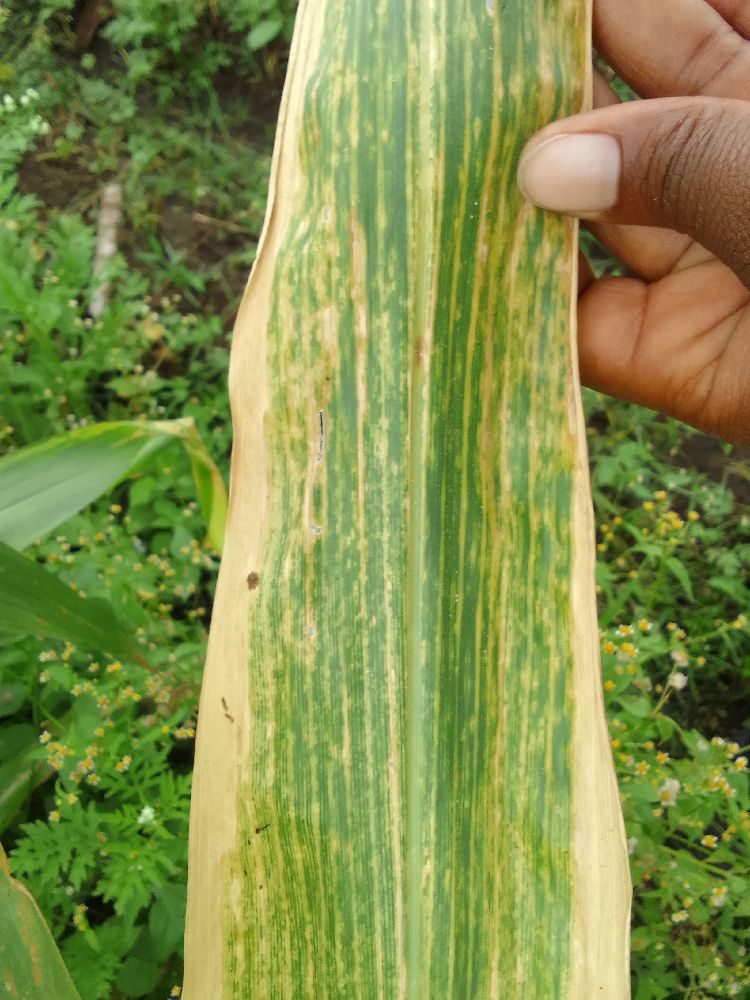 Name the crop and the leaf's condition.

maize, maize lethal necrosis
